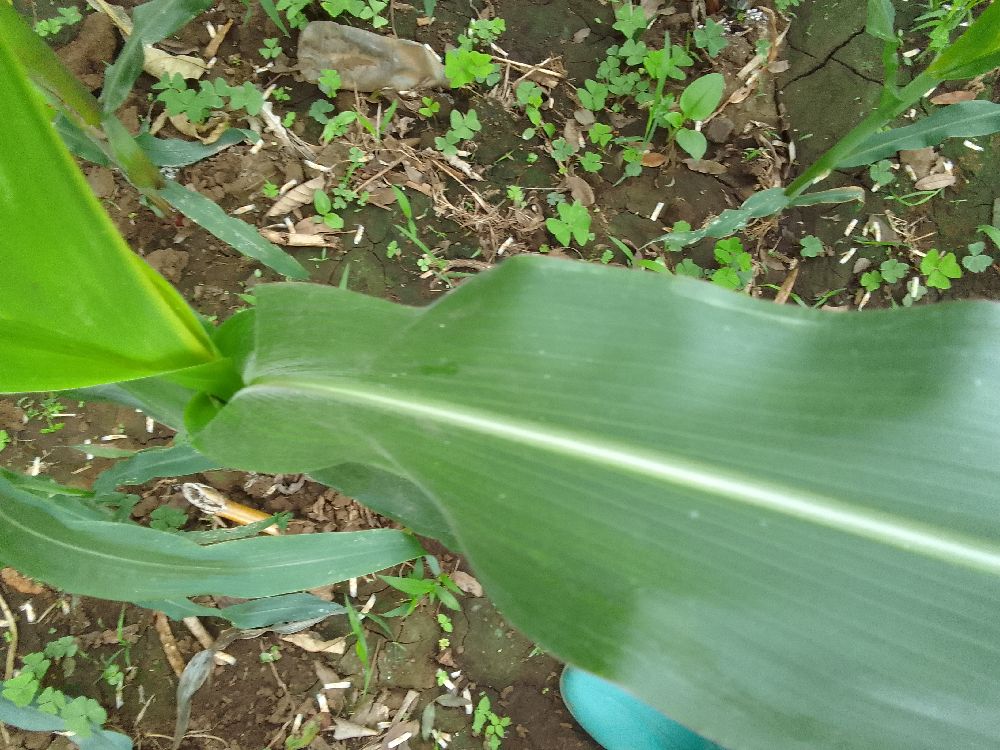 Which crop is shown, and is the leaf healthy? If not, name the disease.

maize, healthy
